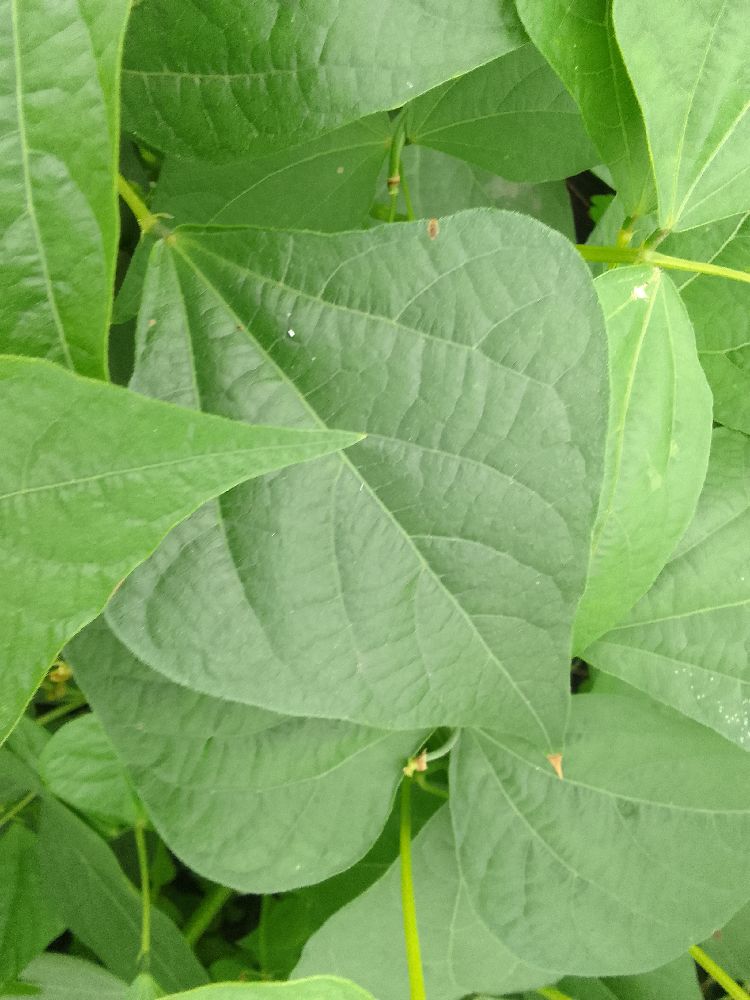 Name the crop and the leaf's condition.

common bean, healthy
